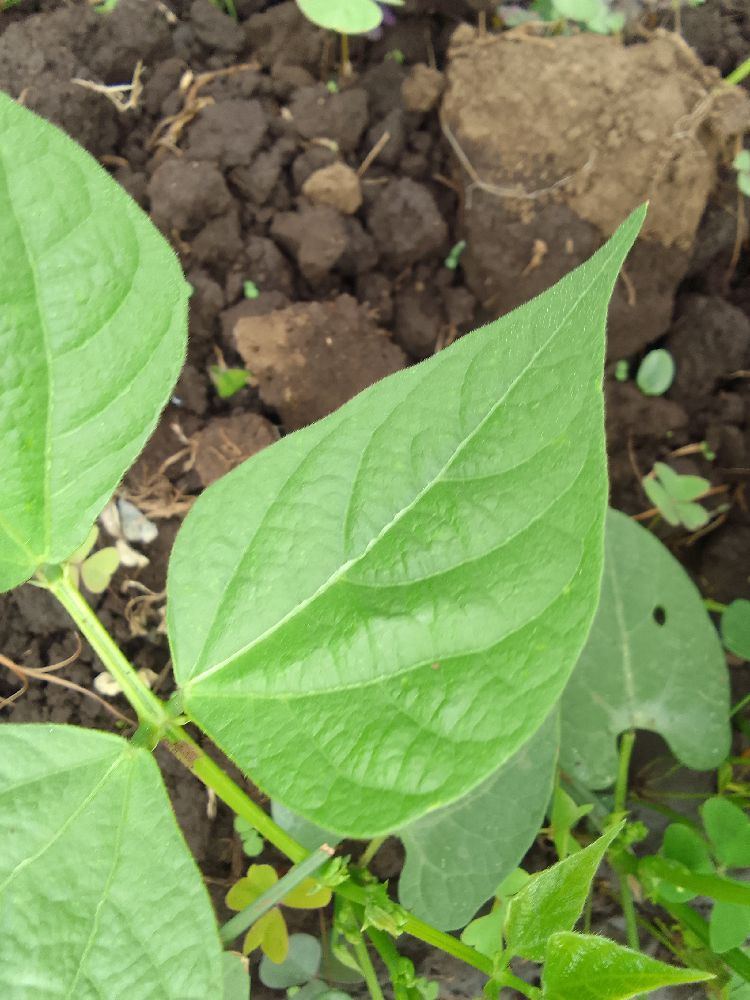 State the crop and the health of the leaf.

common bean, healthy
